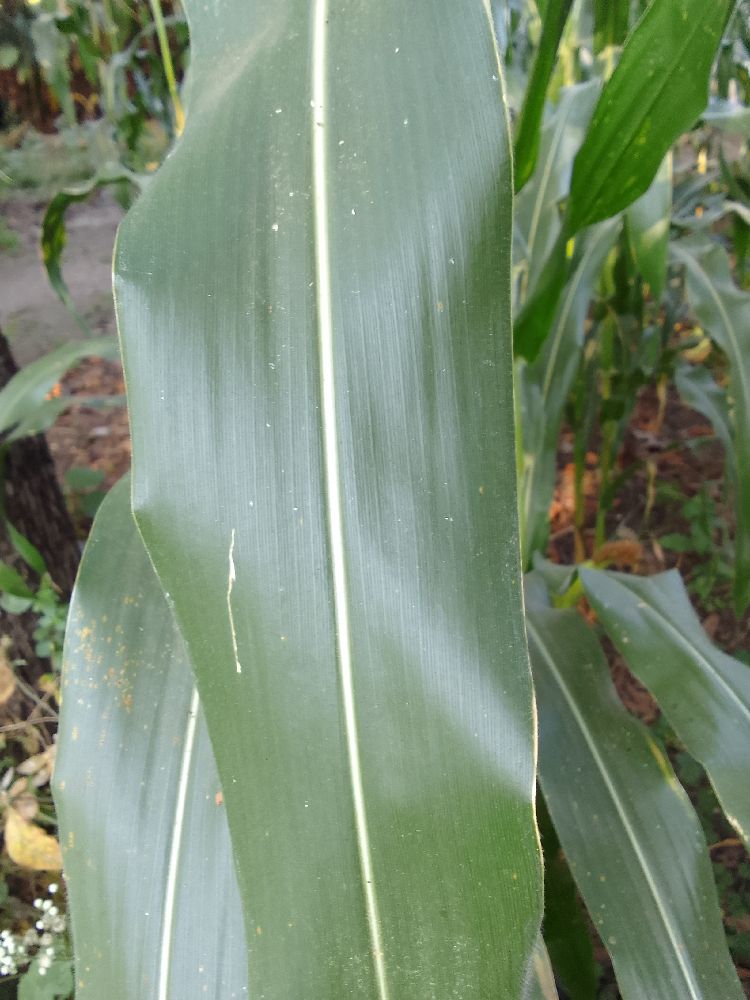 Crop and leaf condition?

maize, healthy
